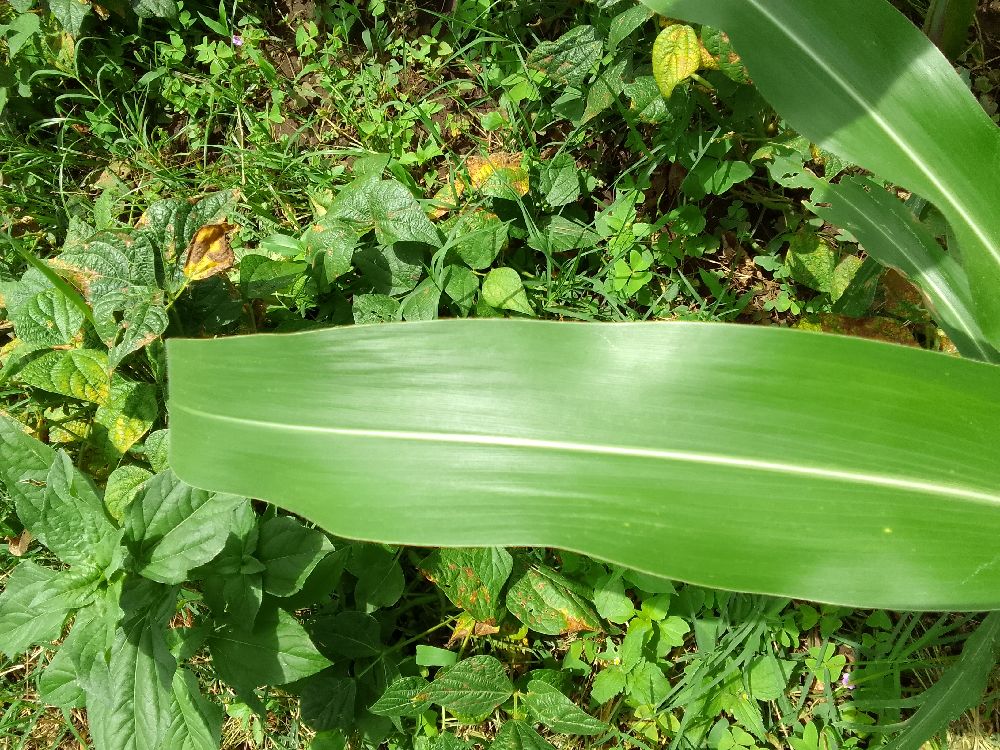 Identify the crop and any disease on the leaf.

maize, healthy
